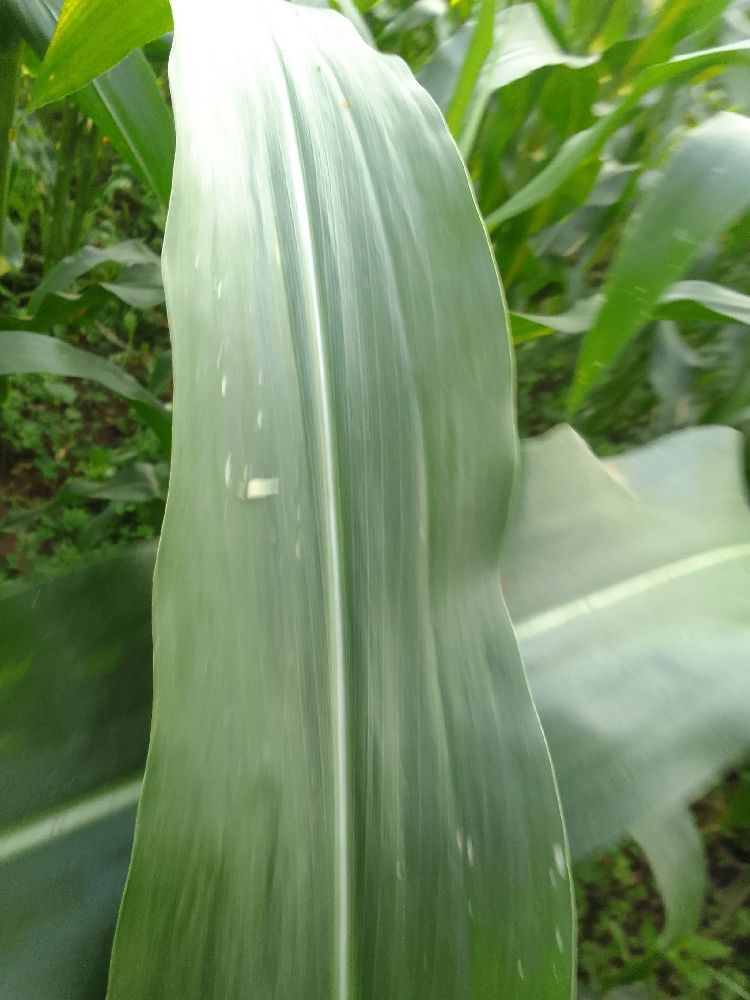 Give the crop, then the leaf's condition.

maize, healthy
